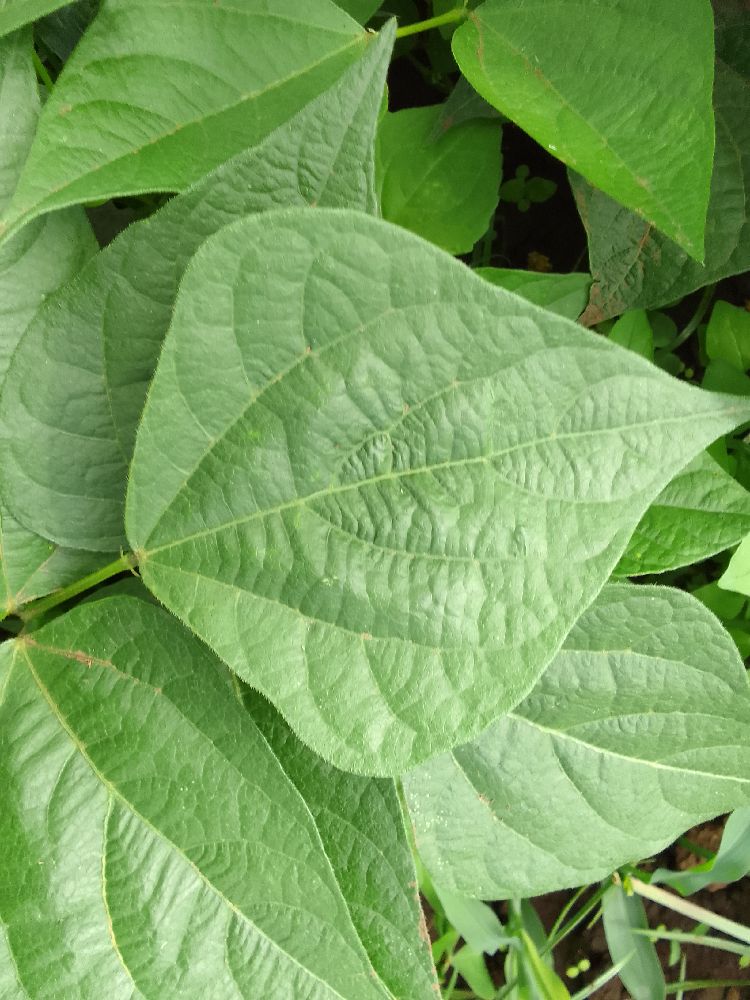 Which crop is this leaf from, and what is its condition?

common bean, healthy
